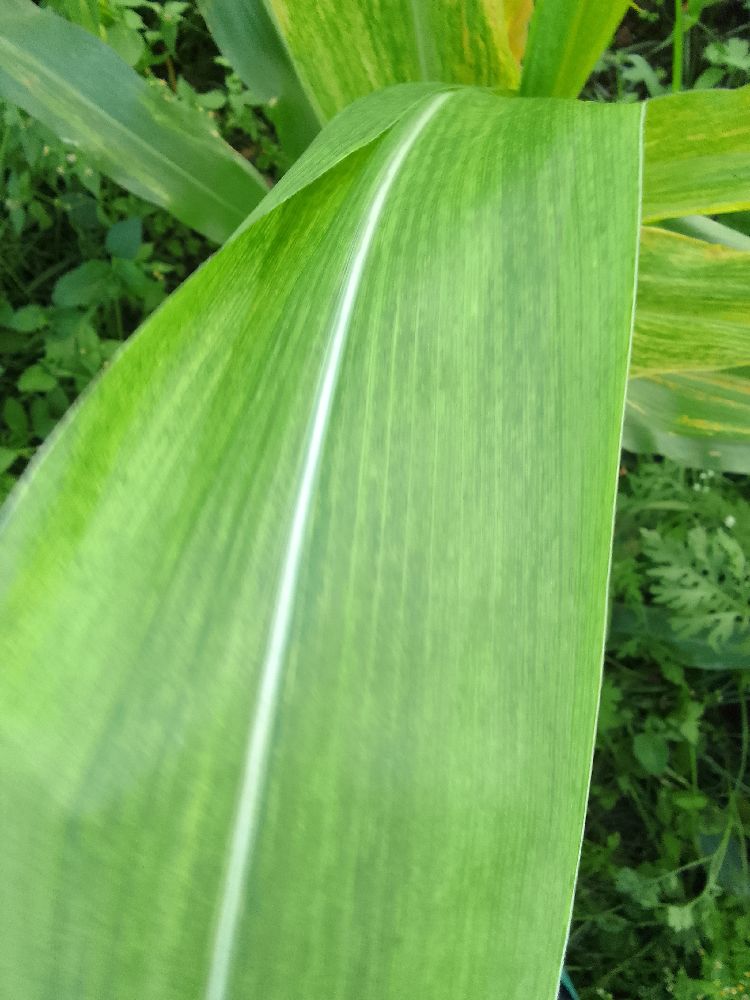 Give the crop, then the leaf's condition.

maize, maize lethal necrosis
